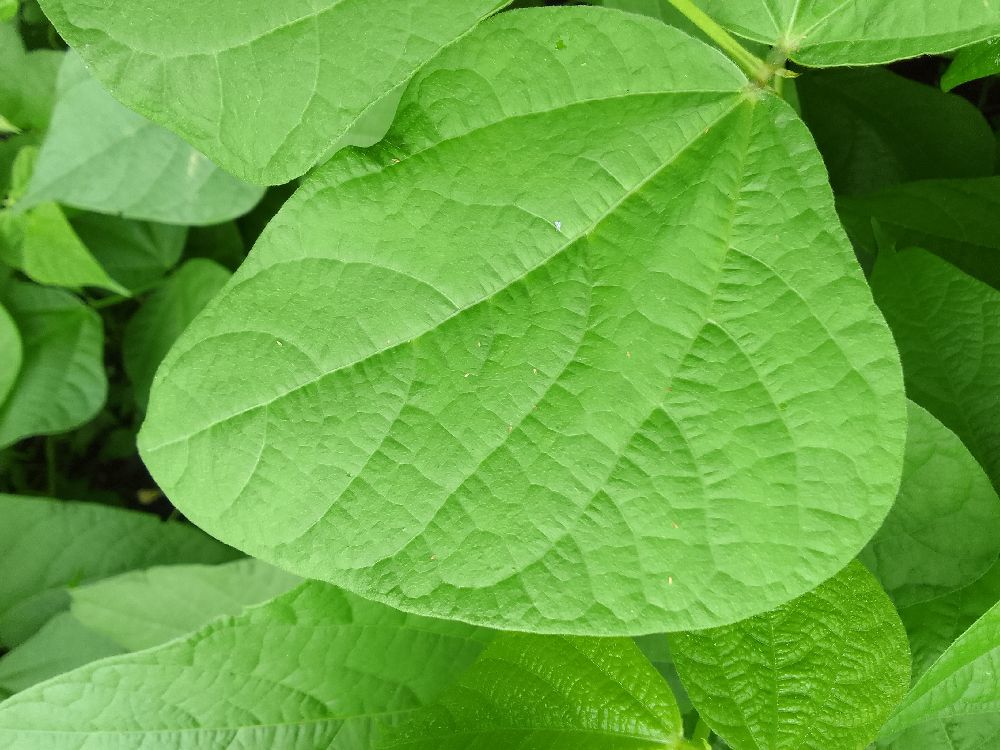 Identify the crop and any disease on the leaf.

common bean, healthy
